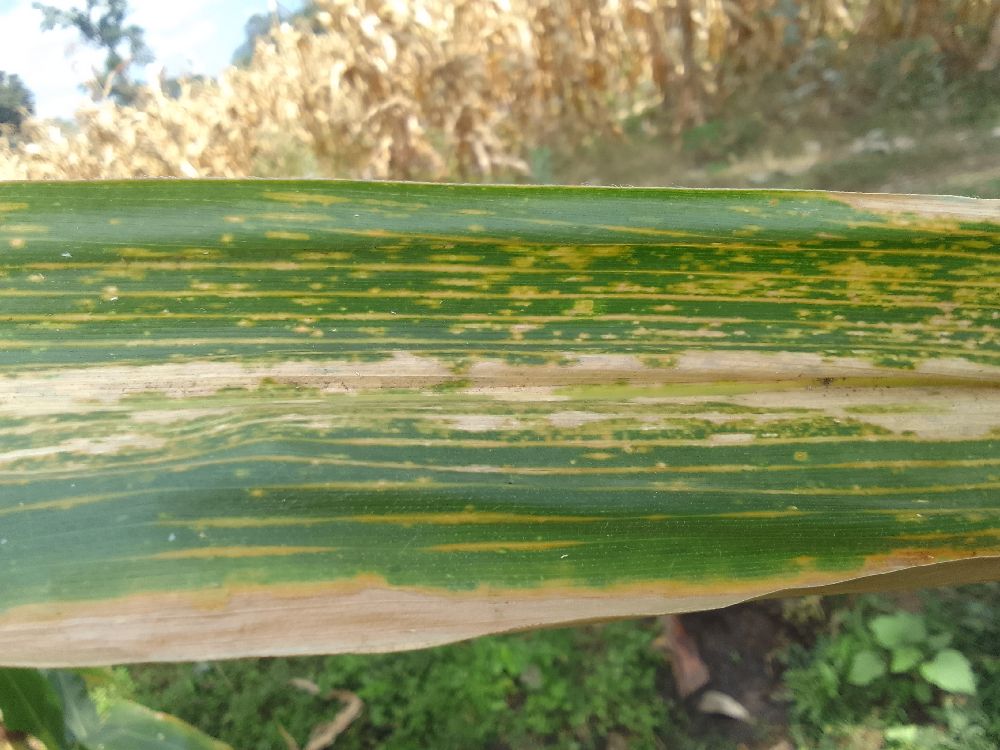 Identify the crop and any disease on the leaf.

maize, maize lethal necrosis
